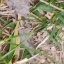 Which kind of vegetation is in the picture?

grass
